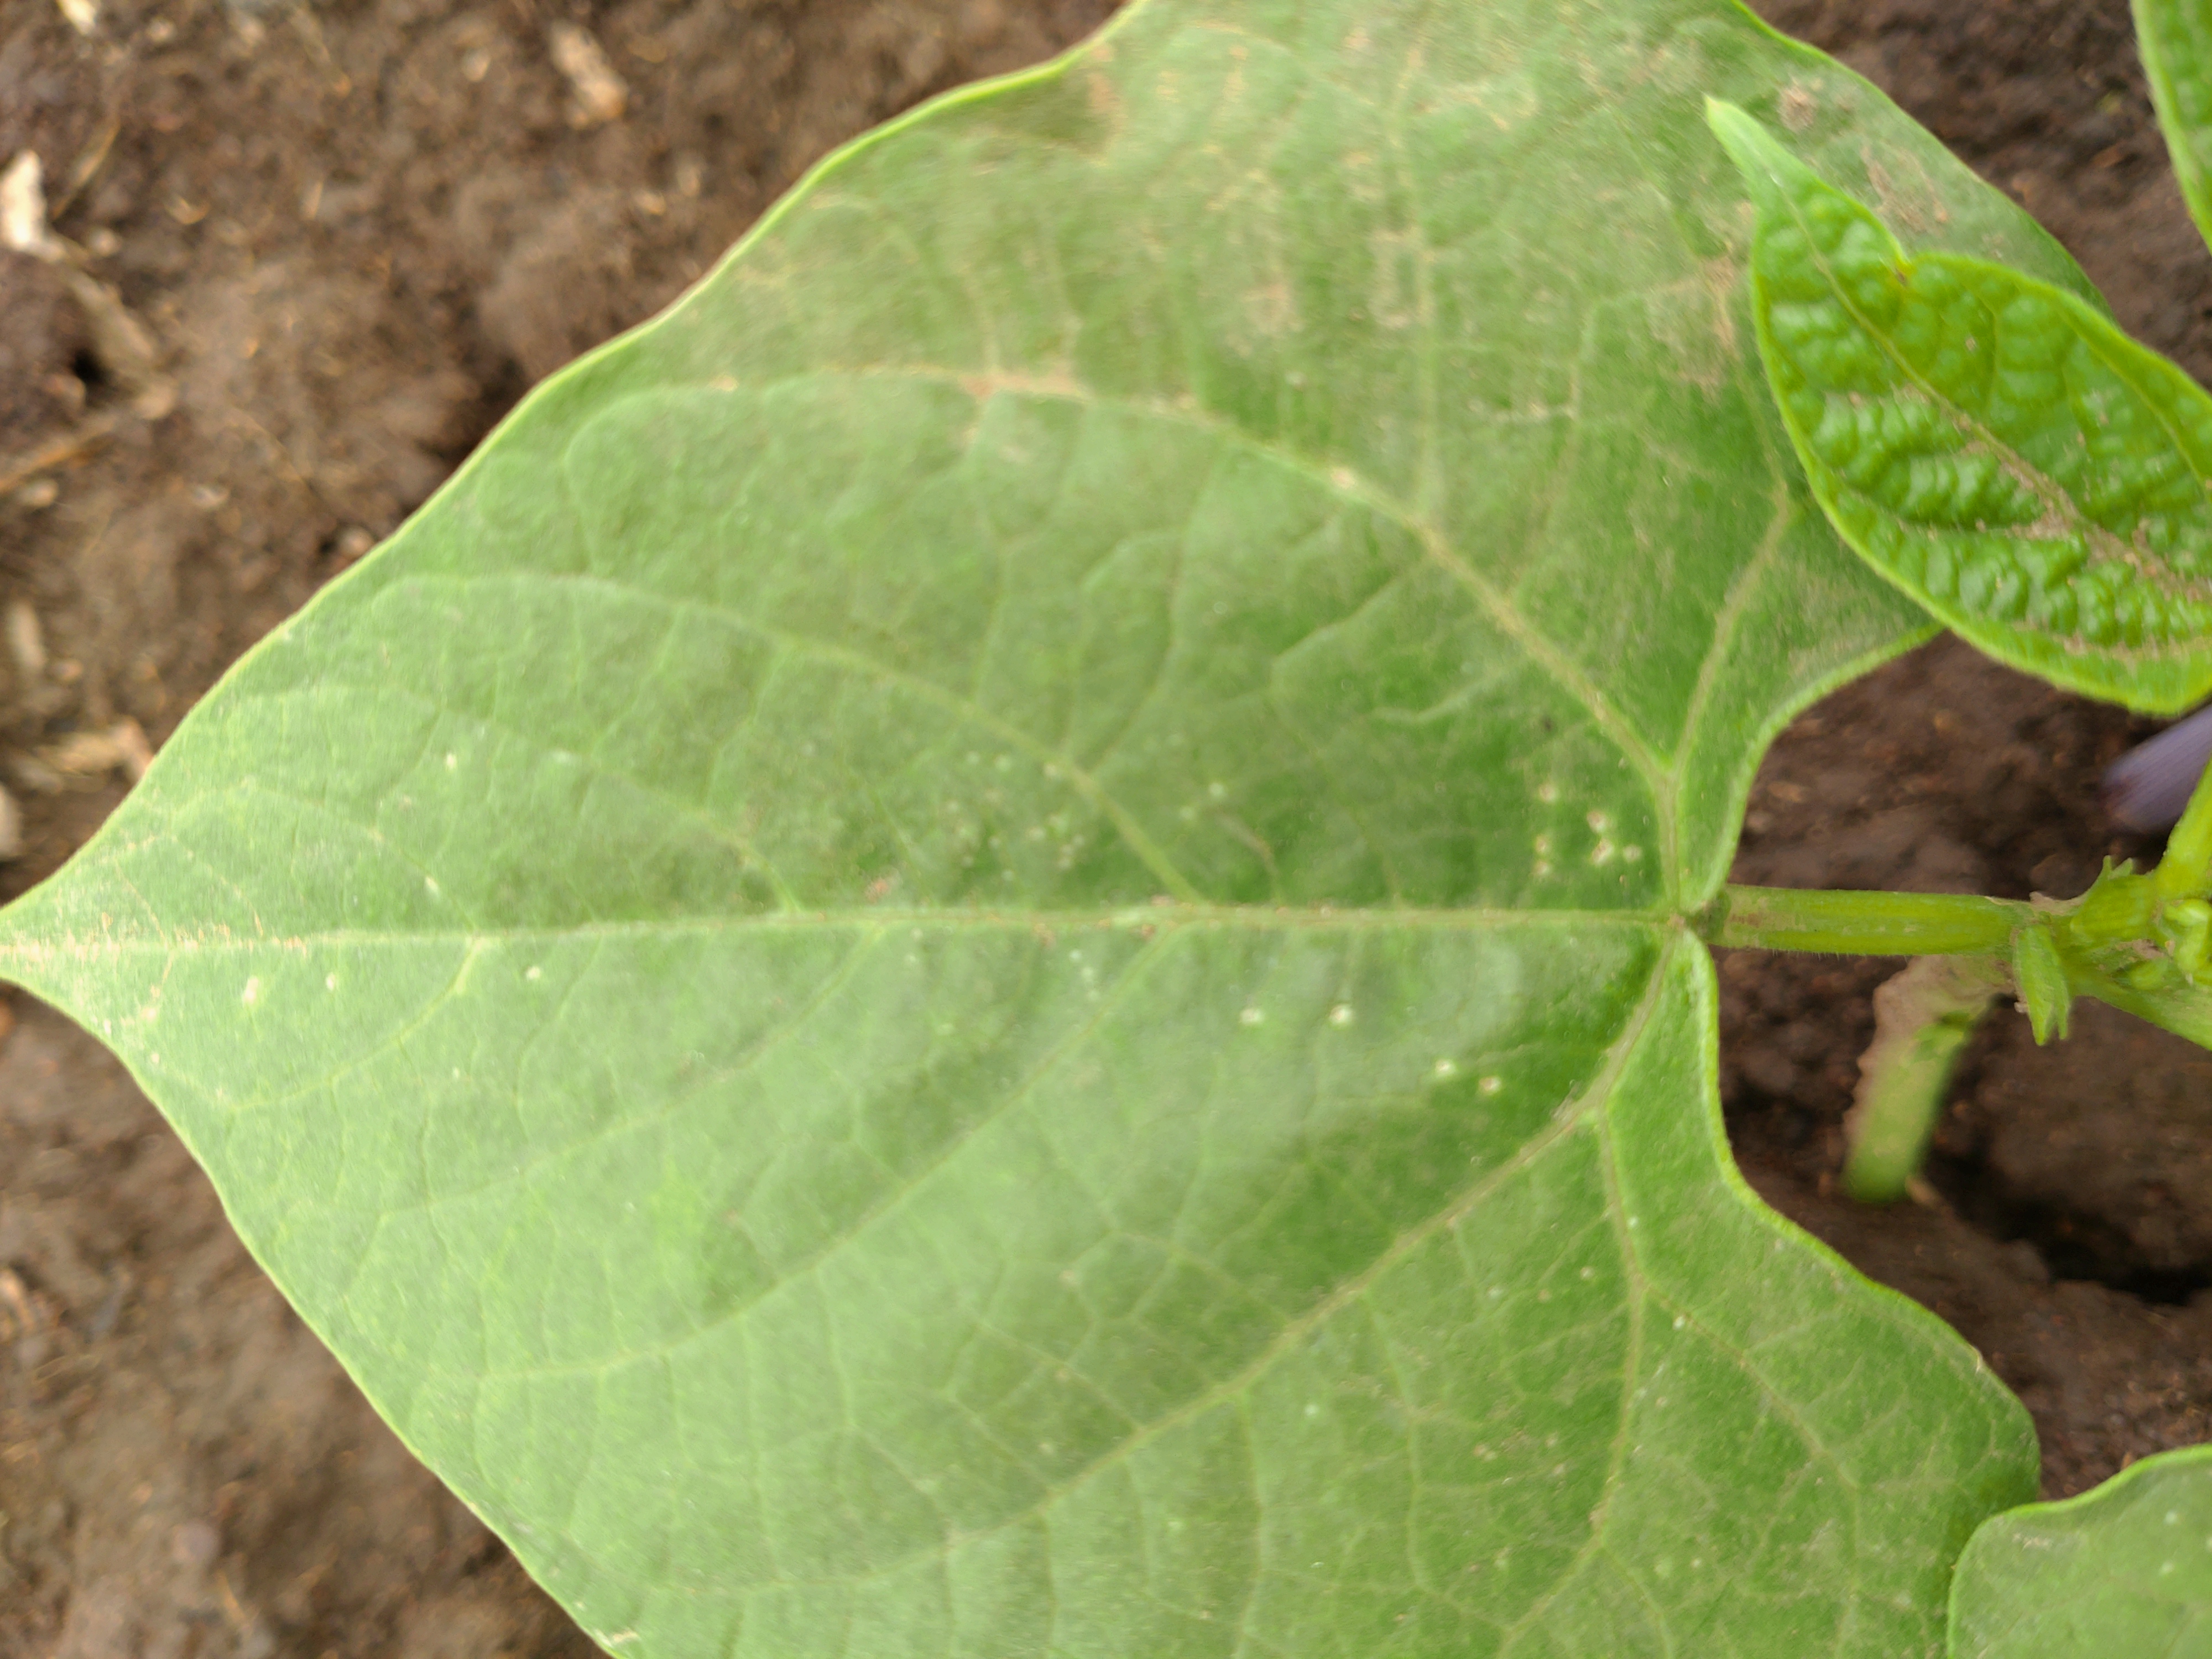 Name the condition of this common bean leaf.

healthy
